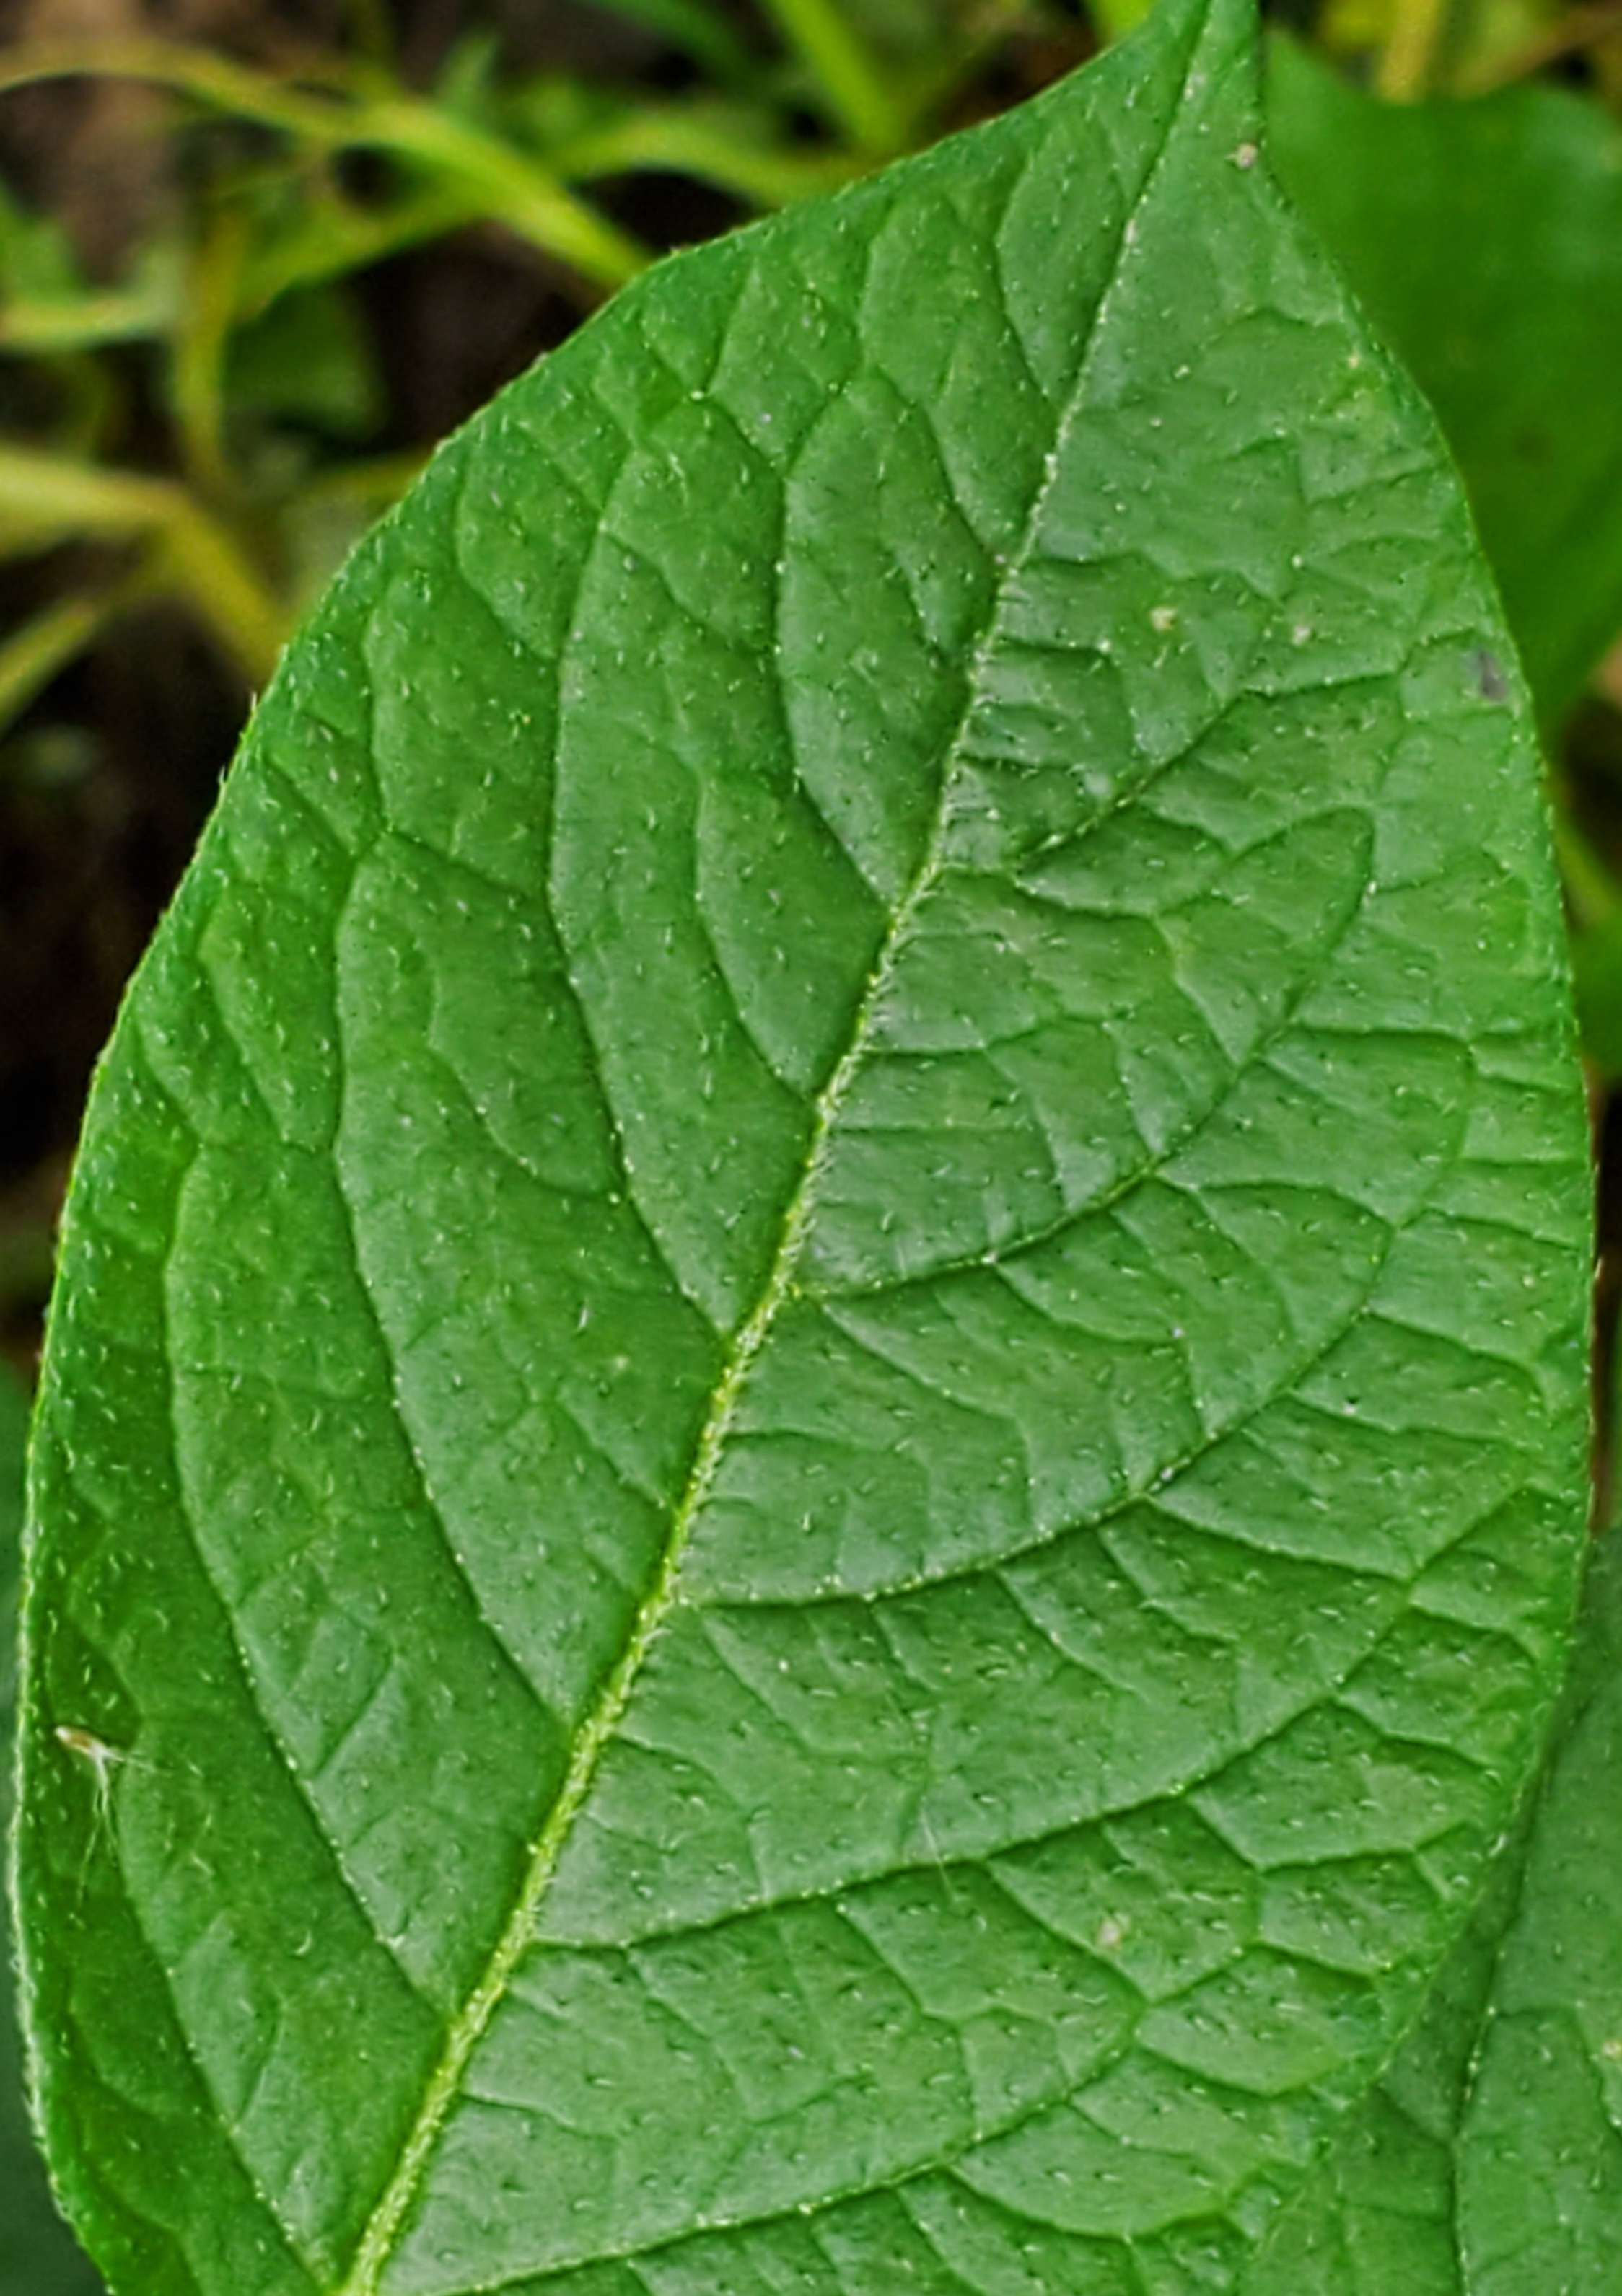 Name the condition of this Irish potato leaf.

healthy
